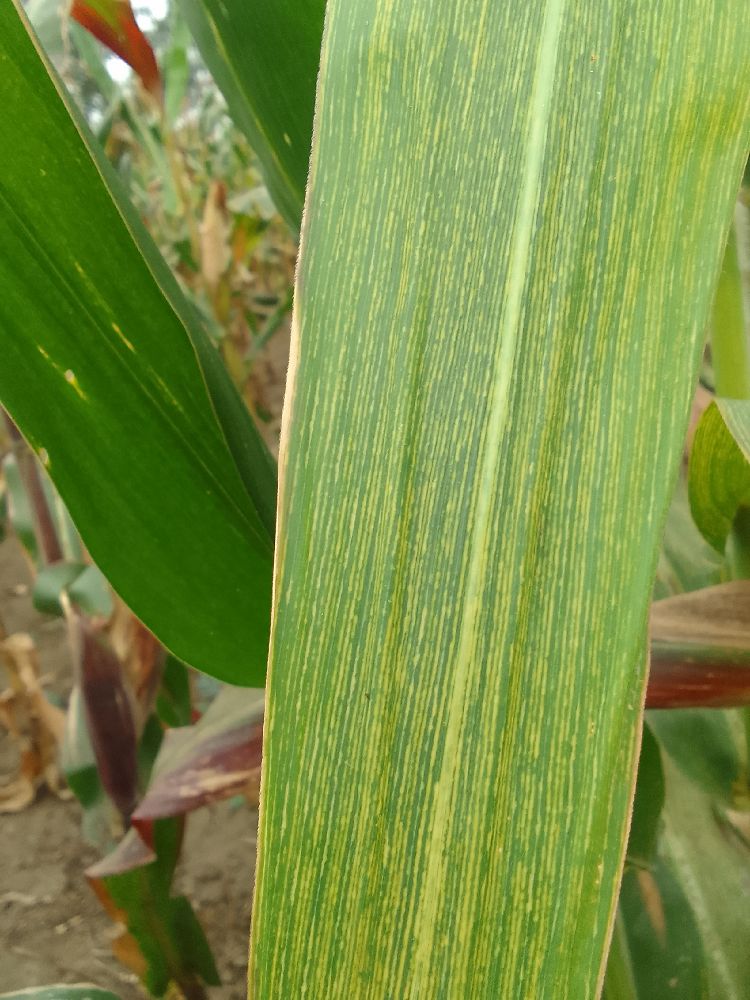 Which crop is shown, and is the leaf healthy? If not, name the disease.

maize, maize streak virus
